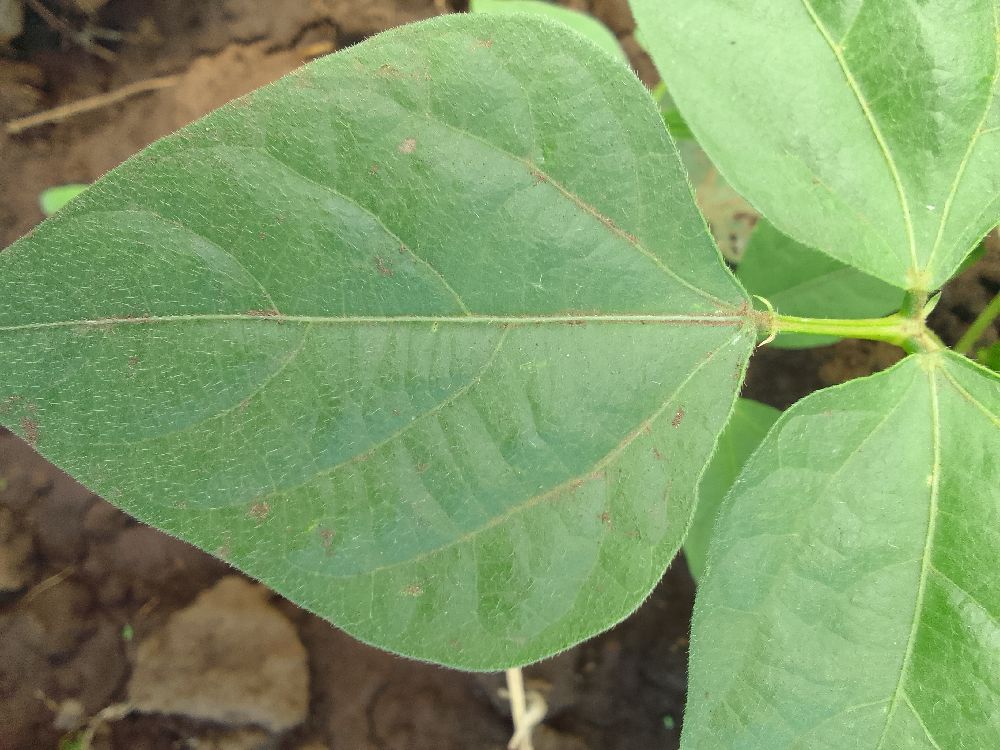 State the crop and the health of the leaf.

common bean, healthy
